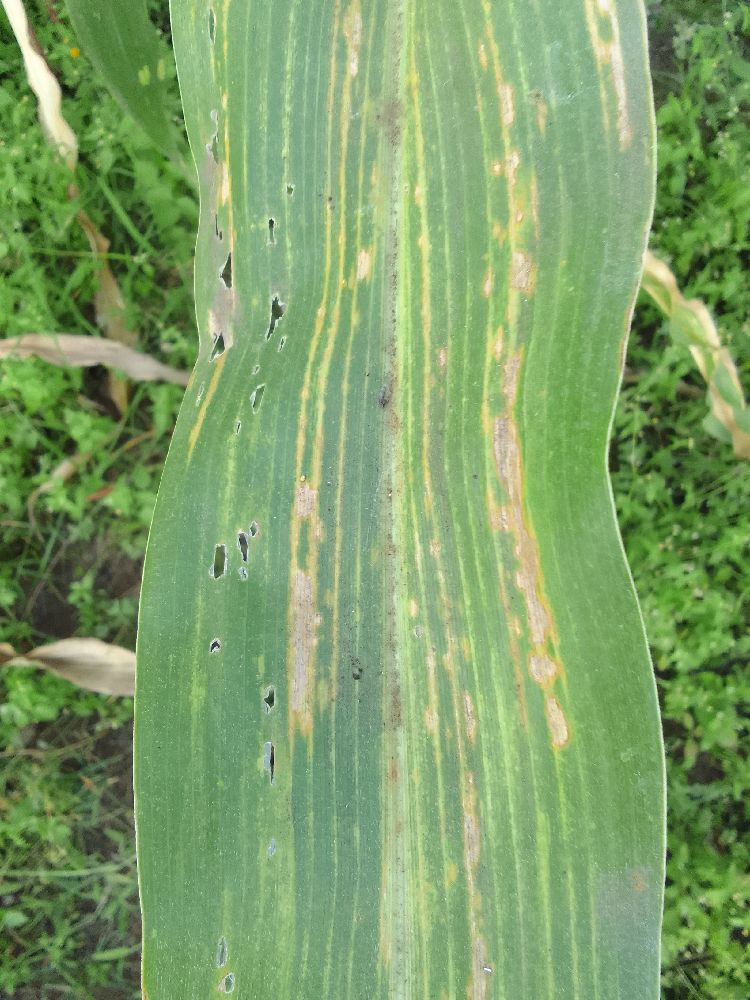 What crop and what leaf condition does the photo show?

maize, maize lethal necrosis
